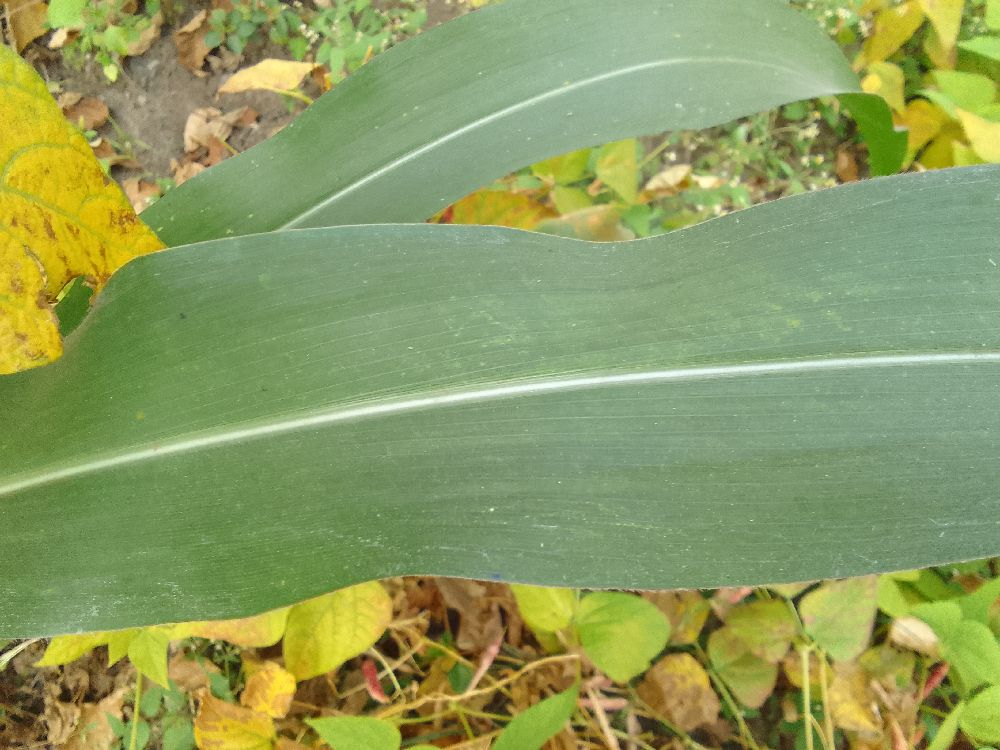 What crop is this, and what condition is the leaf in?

maize, healthy
